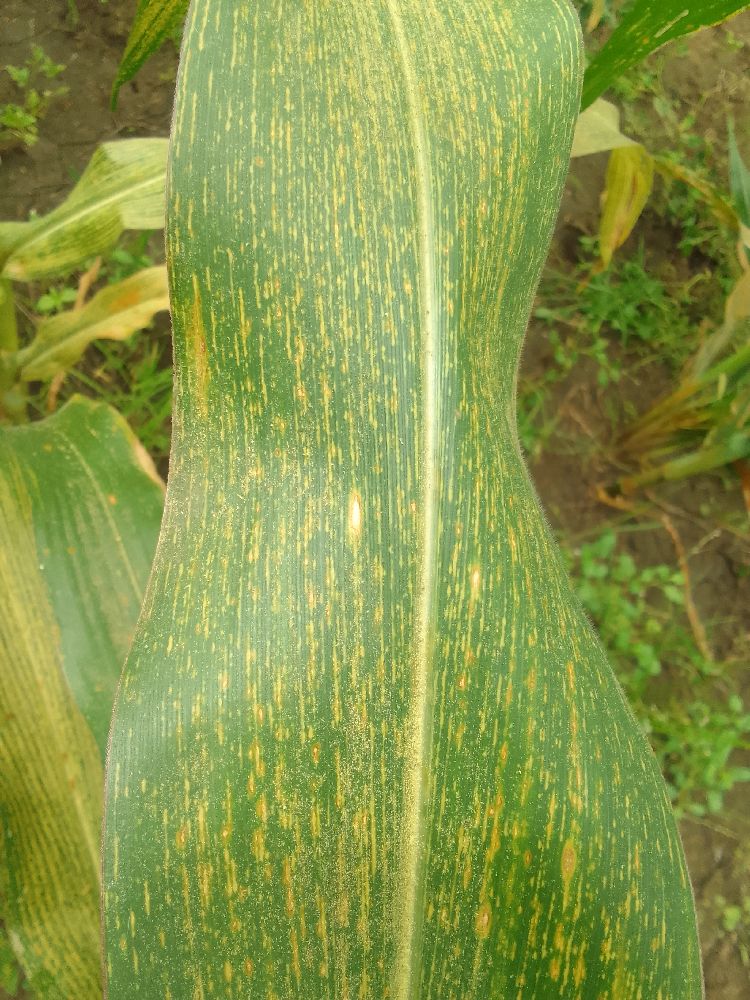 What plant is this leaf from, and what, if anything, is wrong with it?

maize, maize streak virus
